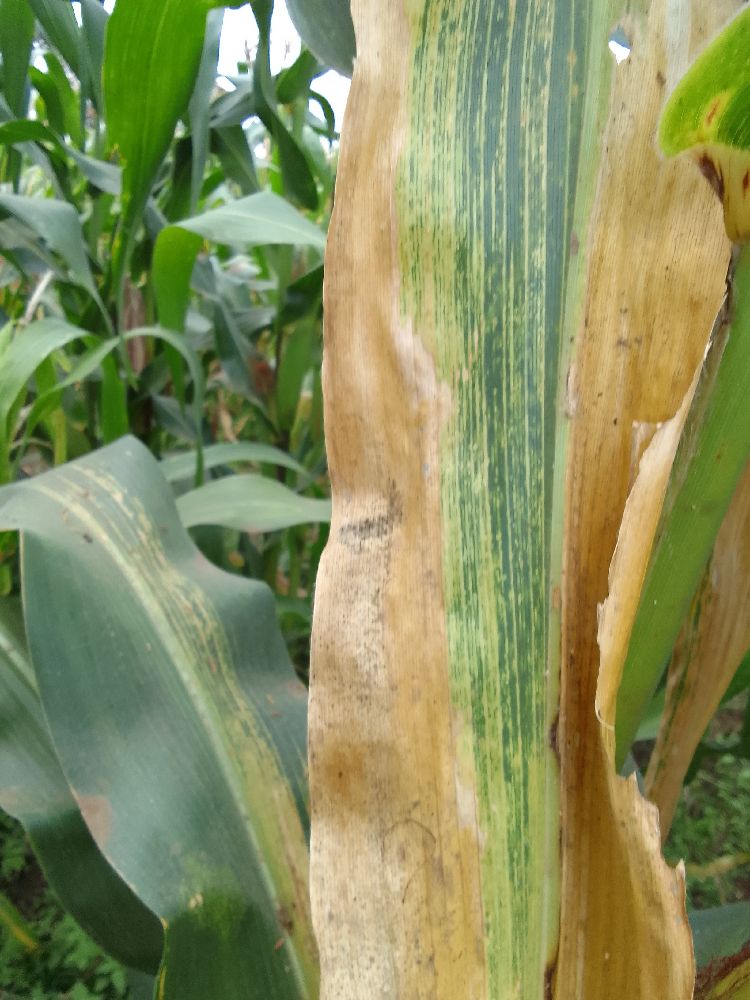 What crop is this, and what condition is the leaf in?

maize, maize lethal necrosis
